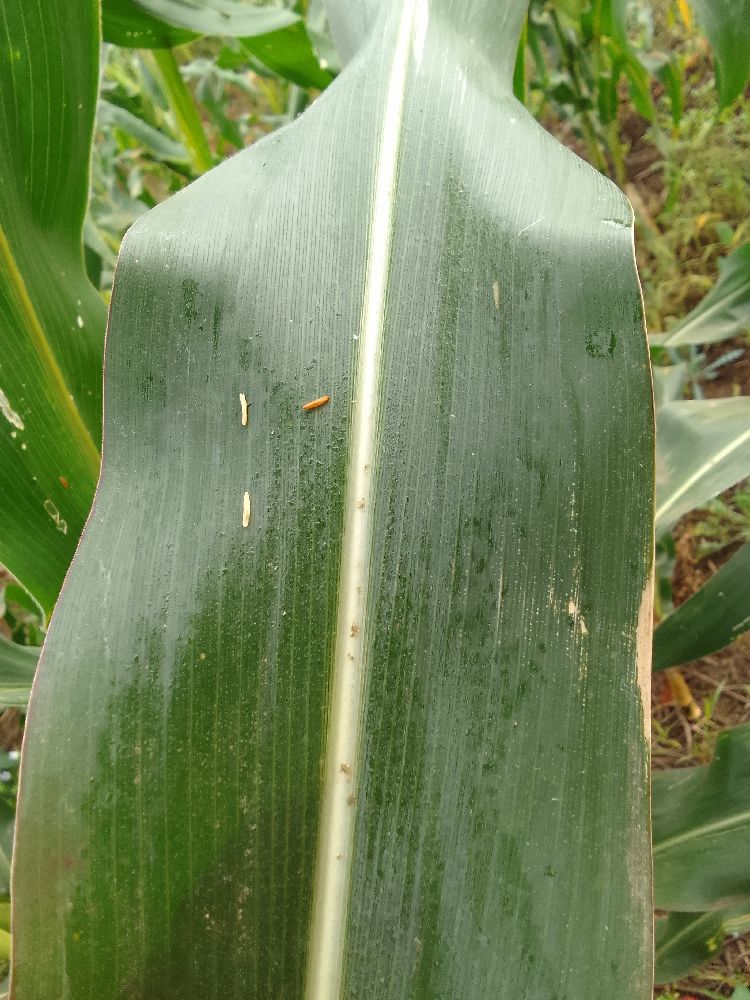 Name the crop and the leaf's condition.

maize, healthy
